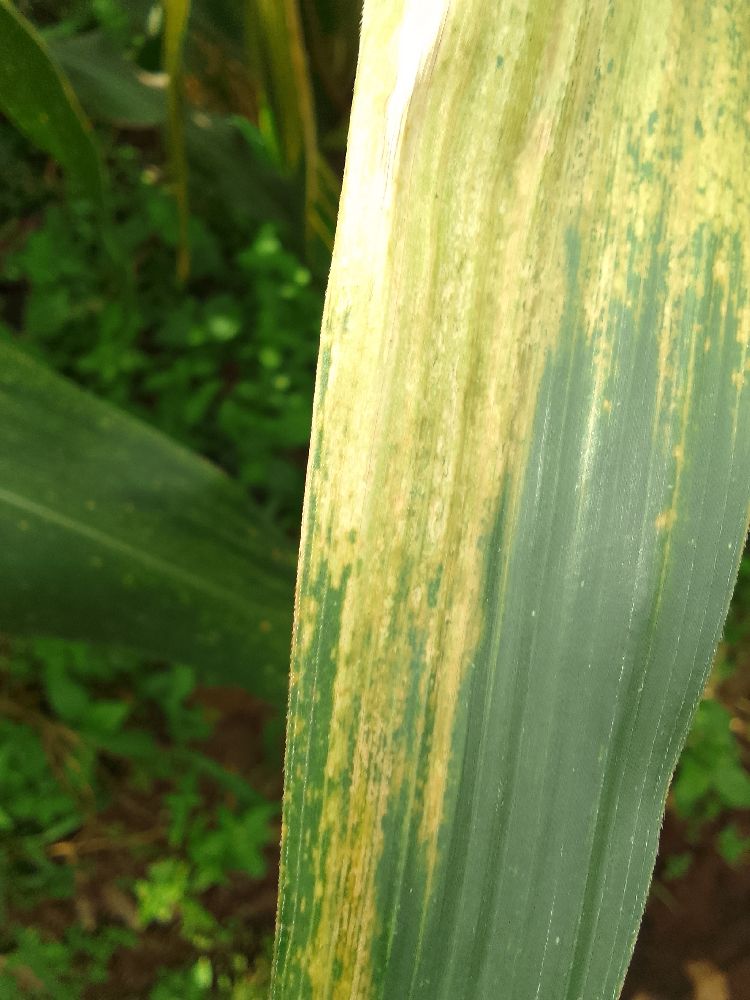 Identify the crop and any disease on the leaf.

maize, maize lethal necrosis
